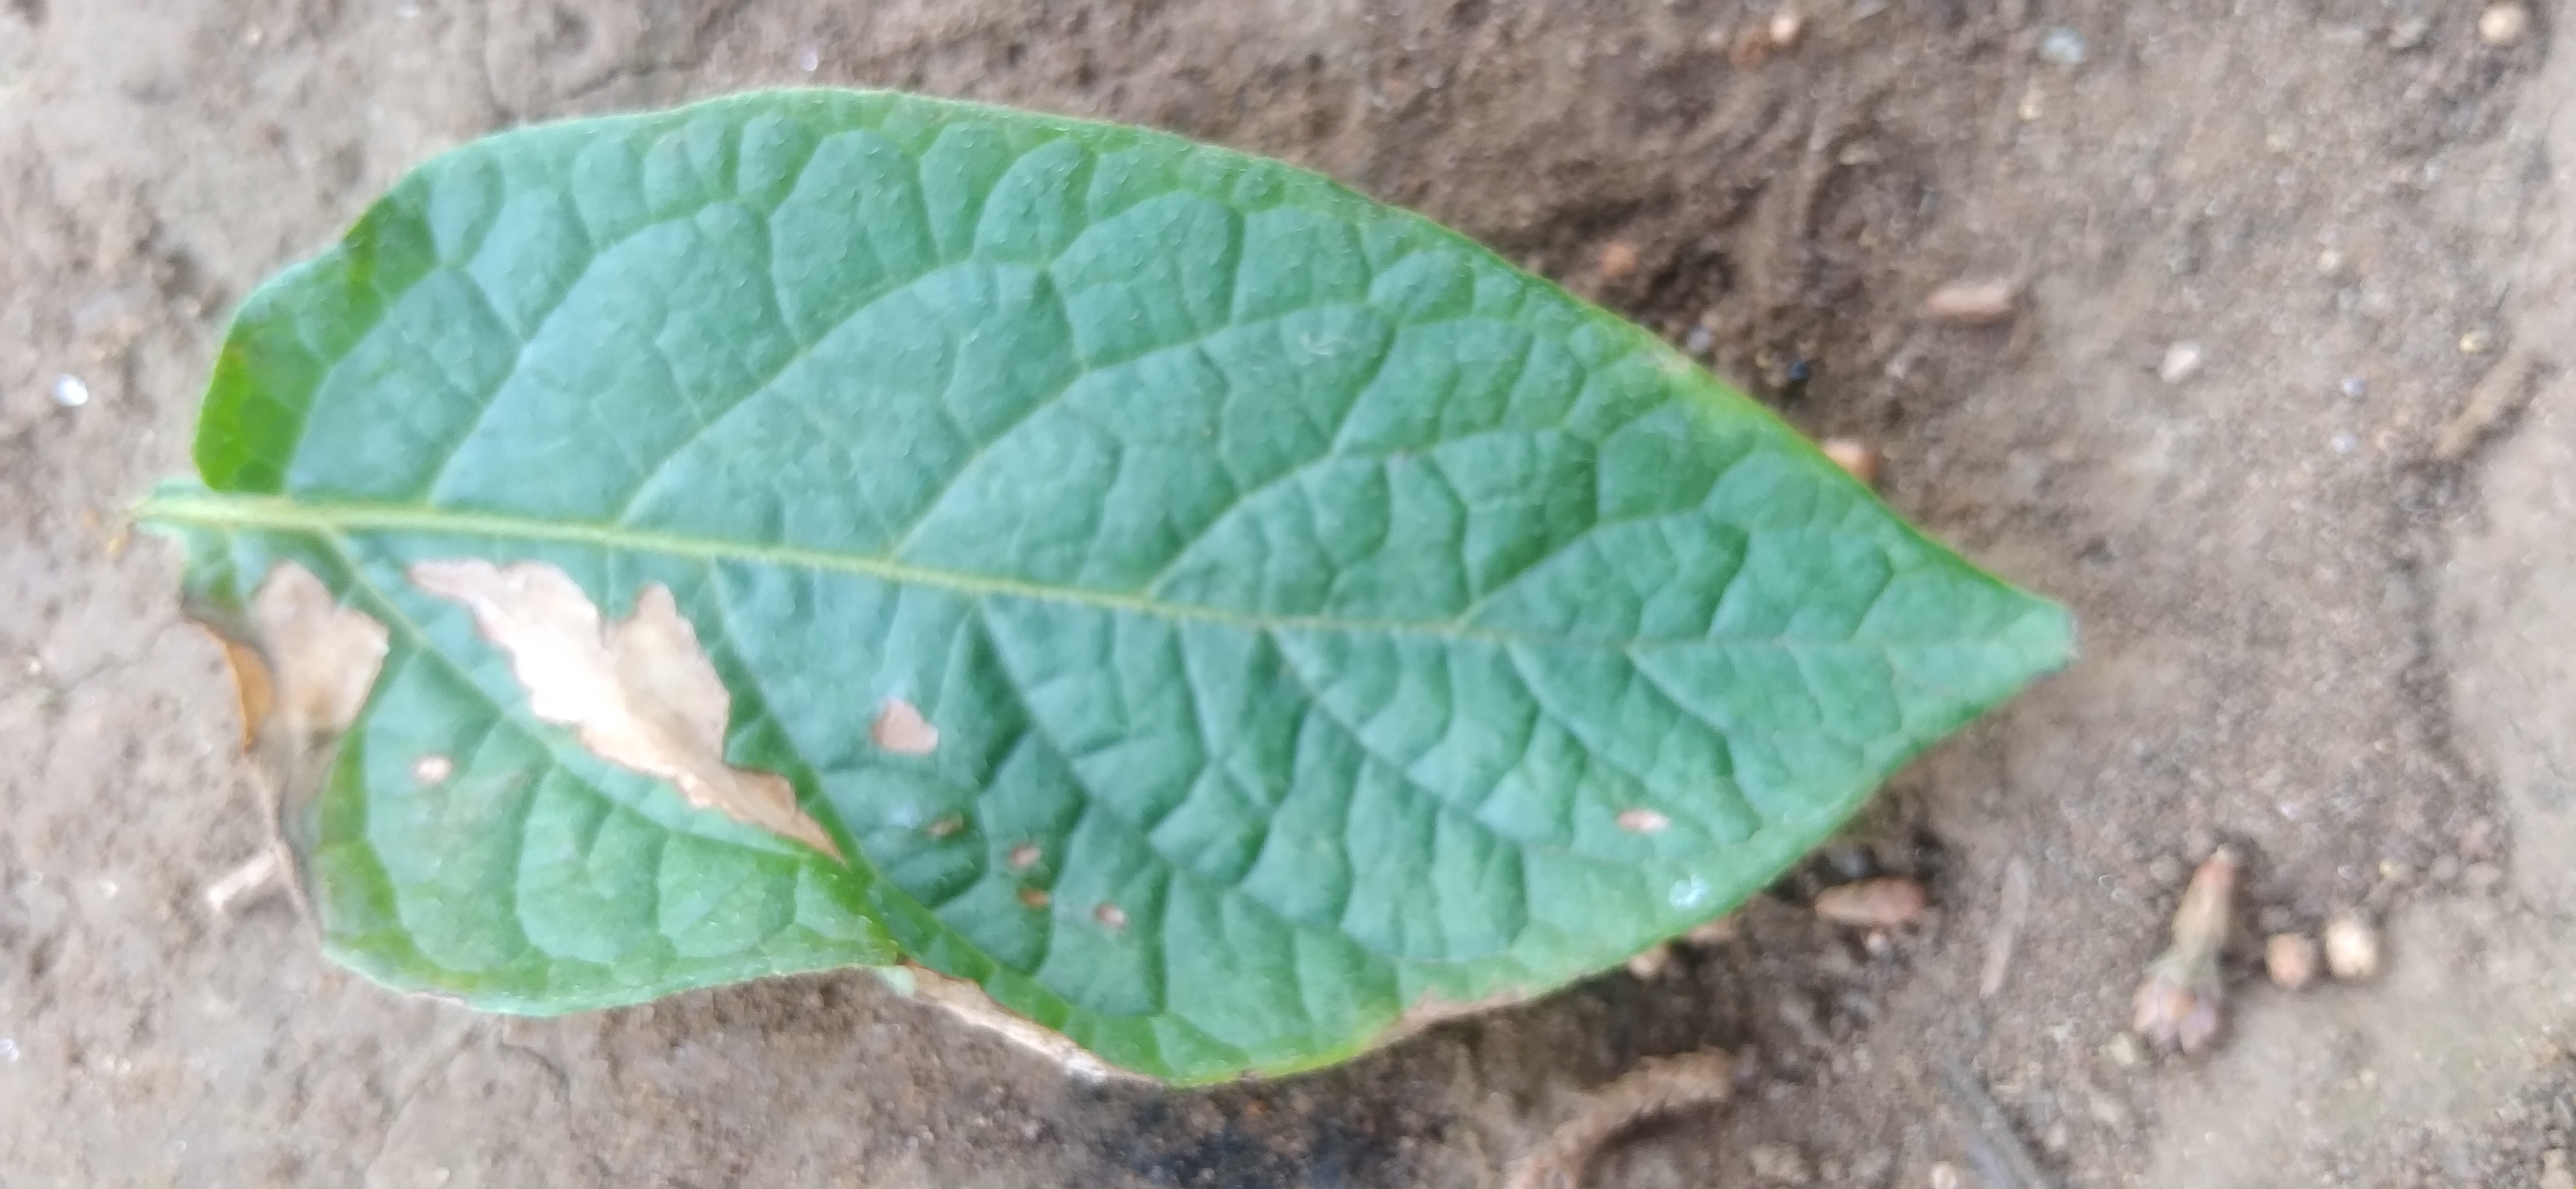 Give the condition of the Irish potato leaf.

early blight
